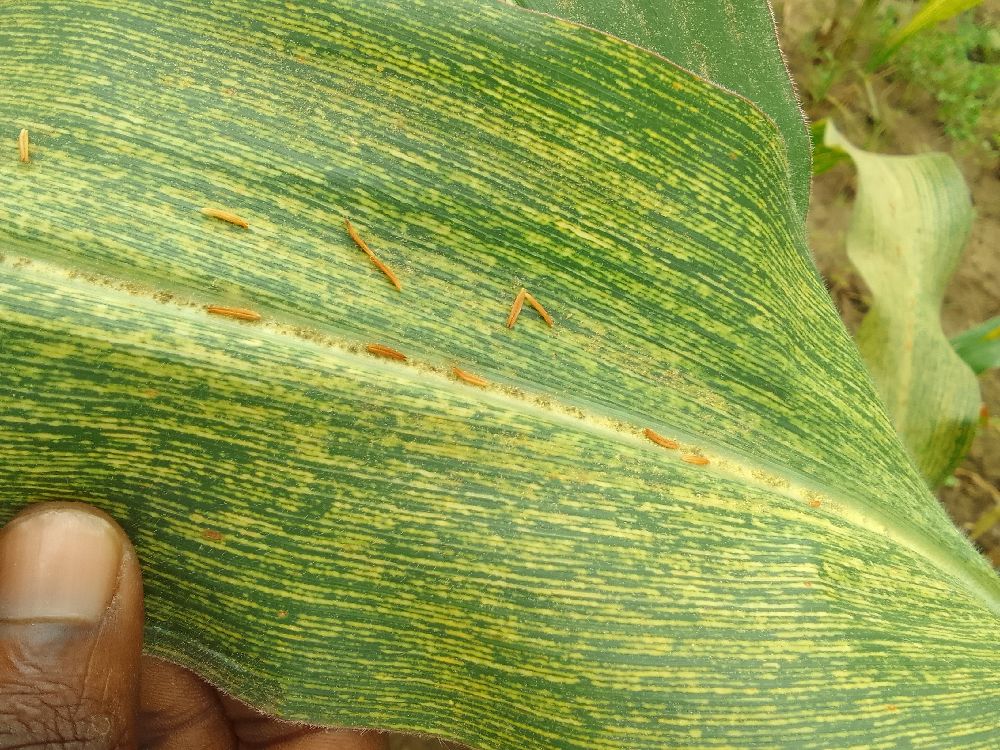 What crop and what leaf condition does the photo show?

maize, maize streak virus
